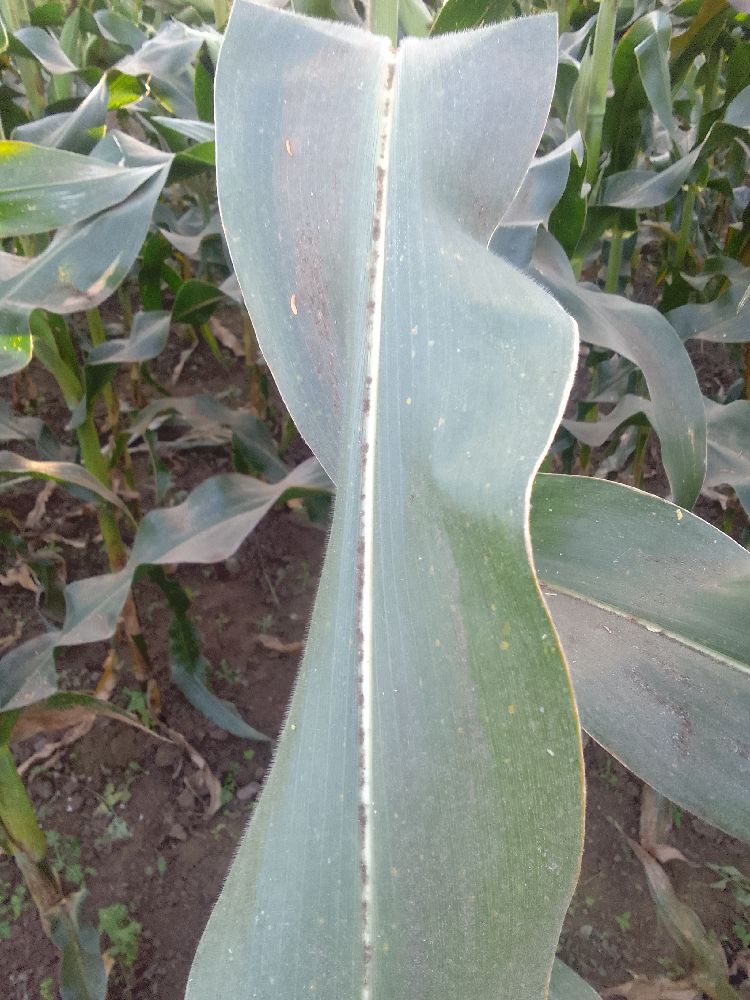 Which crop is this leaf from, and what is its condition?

maize, healthy
